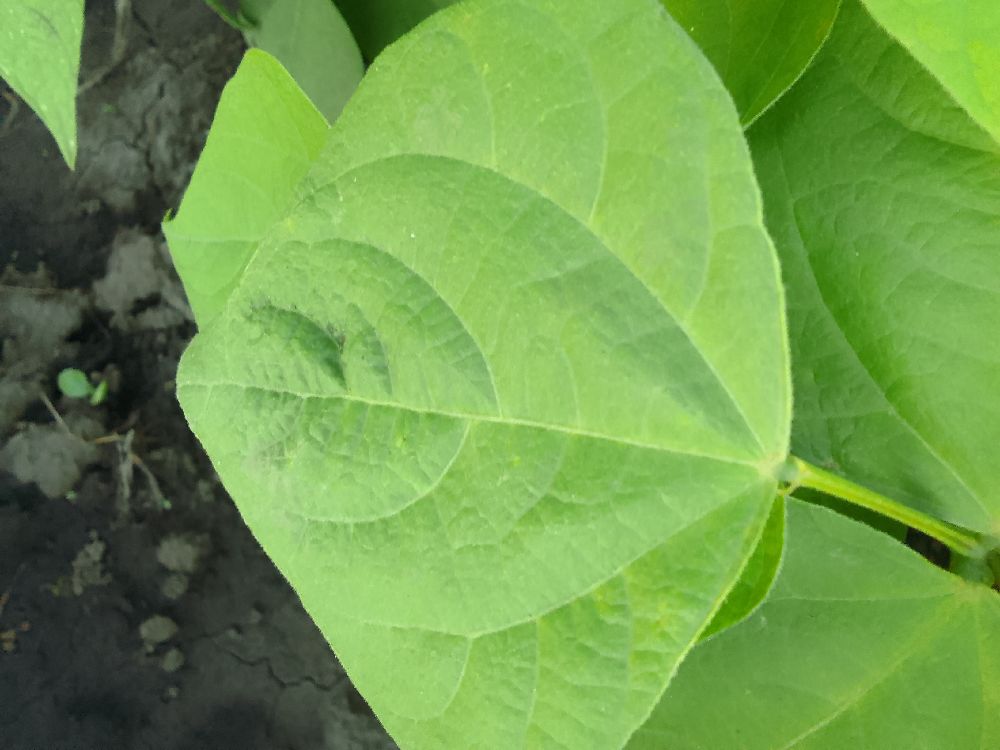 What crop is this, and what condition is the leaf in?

common bean, healthy
